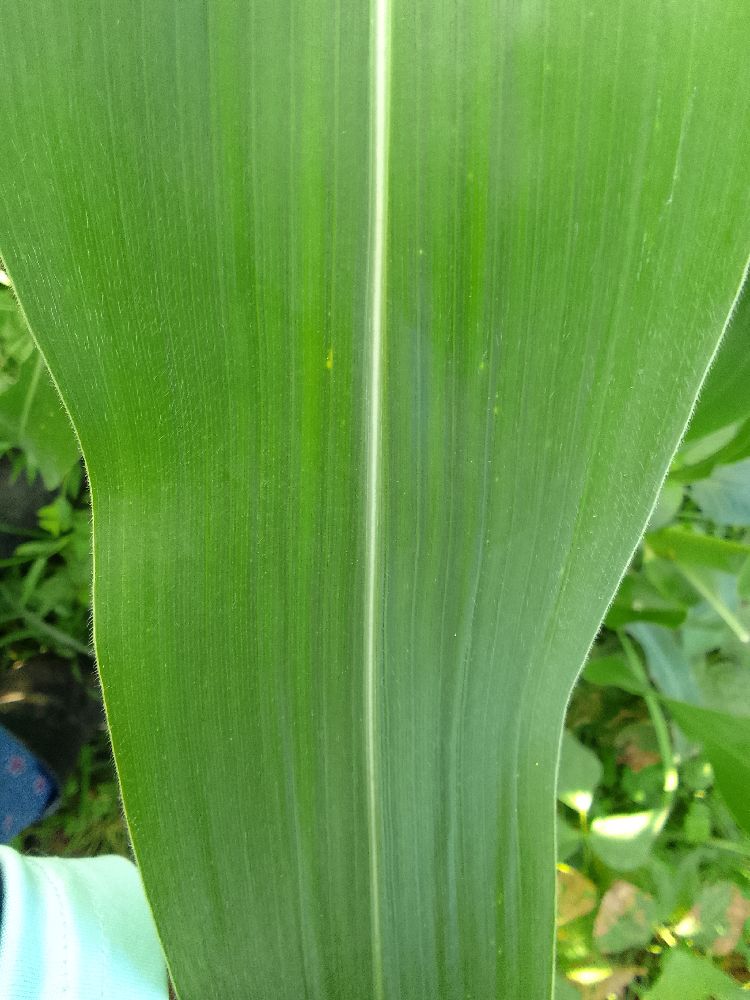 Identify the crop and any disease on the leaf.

maize, healthy
